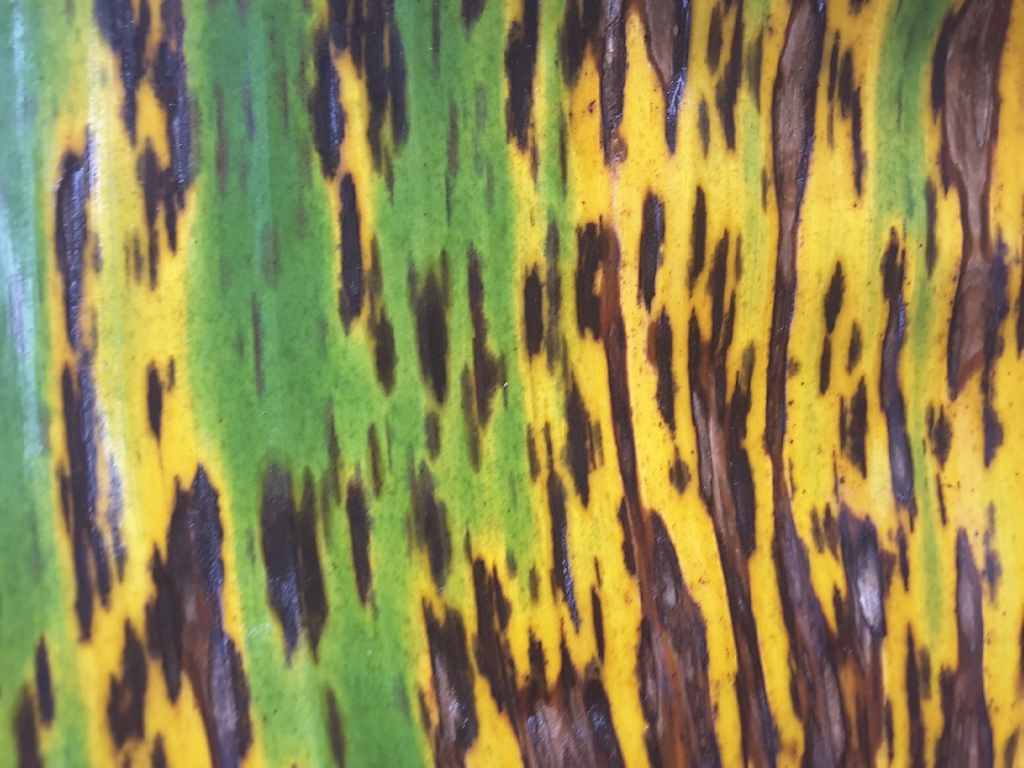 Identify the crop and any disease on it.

banana, black sigatoka
